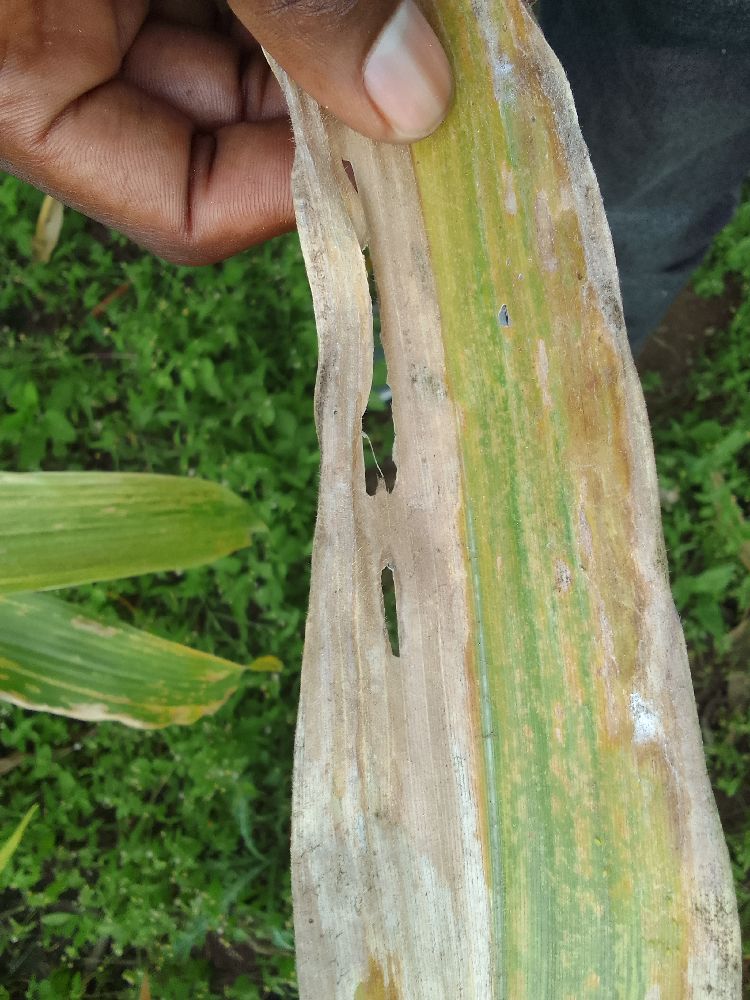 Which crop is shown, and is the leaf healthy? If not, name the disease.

maize, maize lethal necrosis
